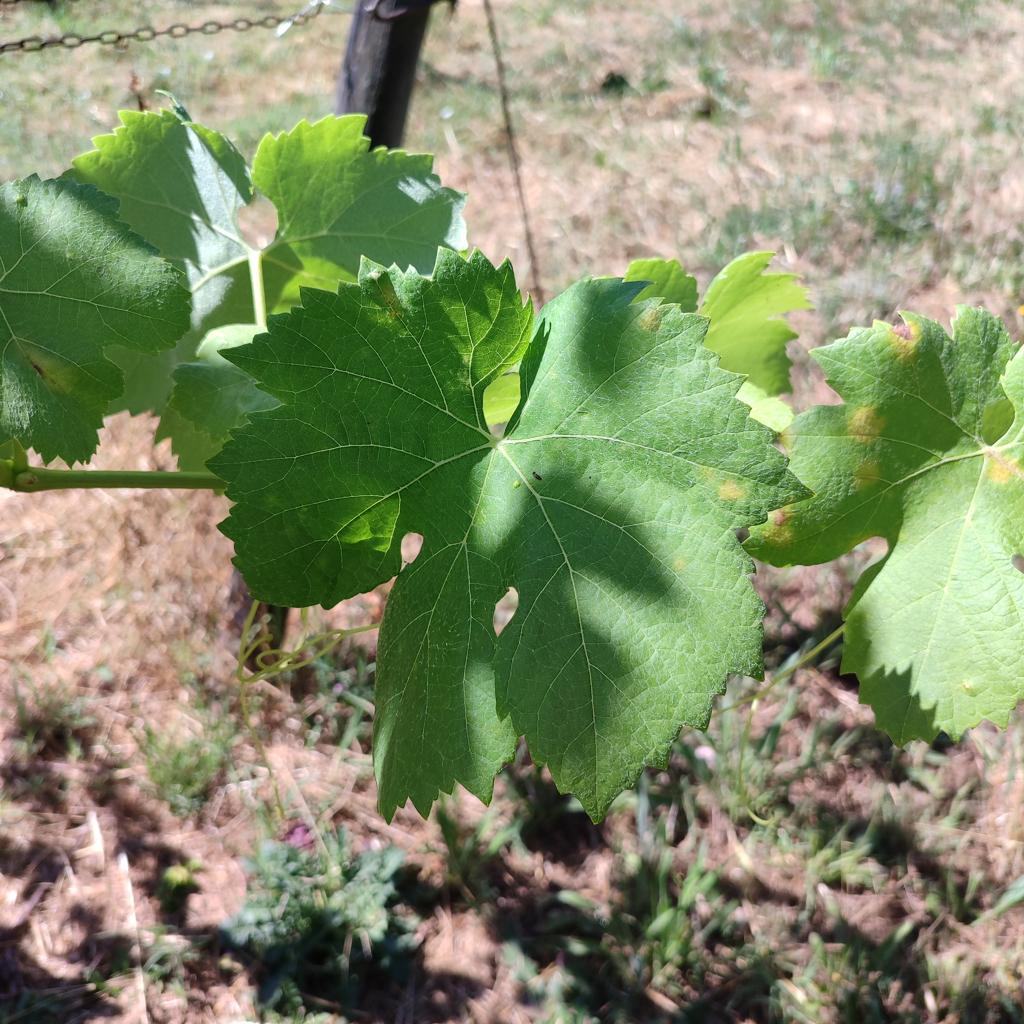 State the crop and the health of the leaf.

grapevine, downy mildew
